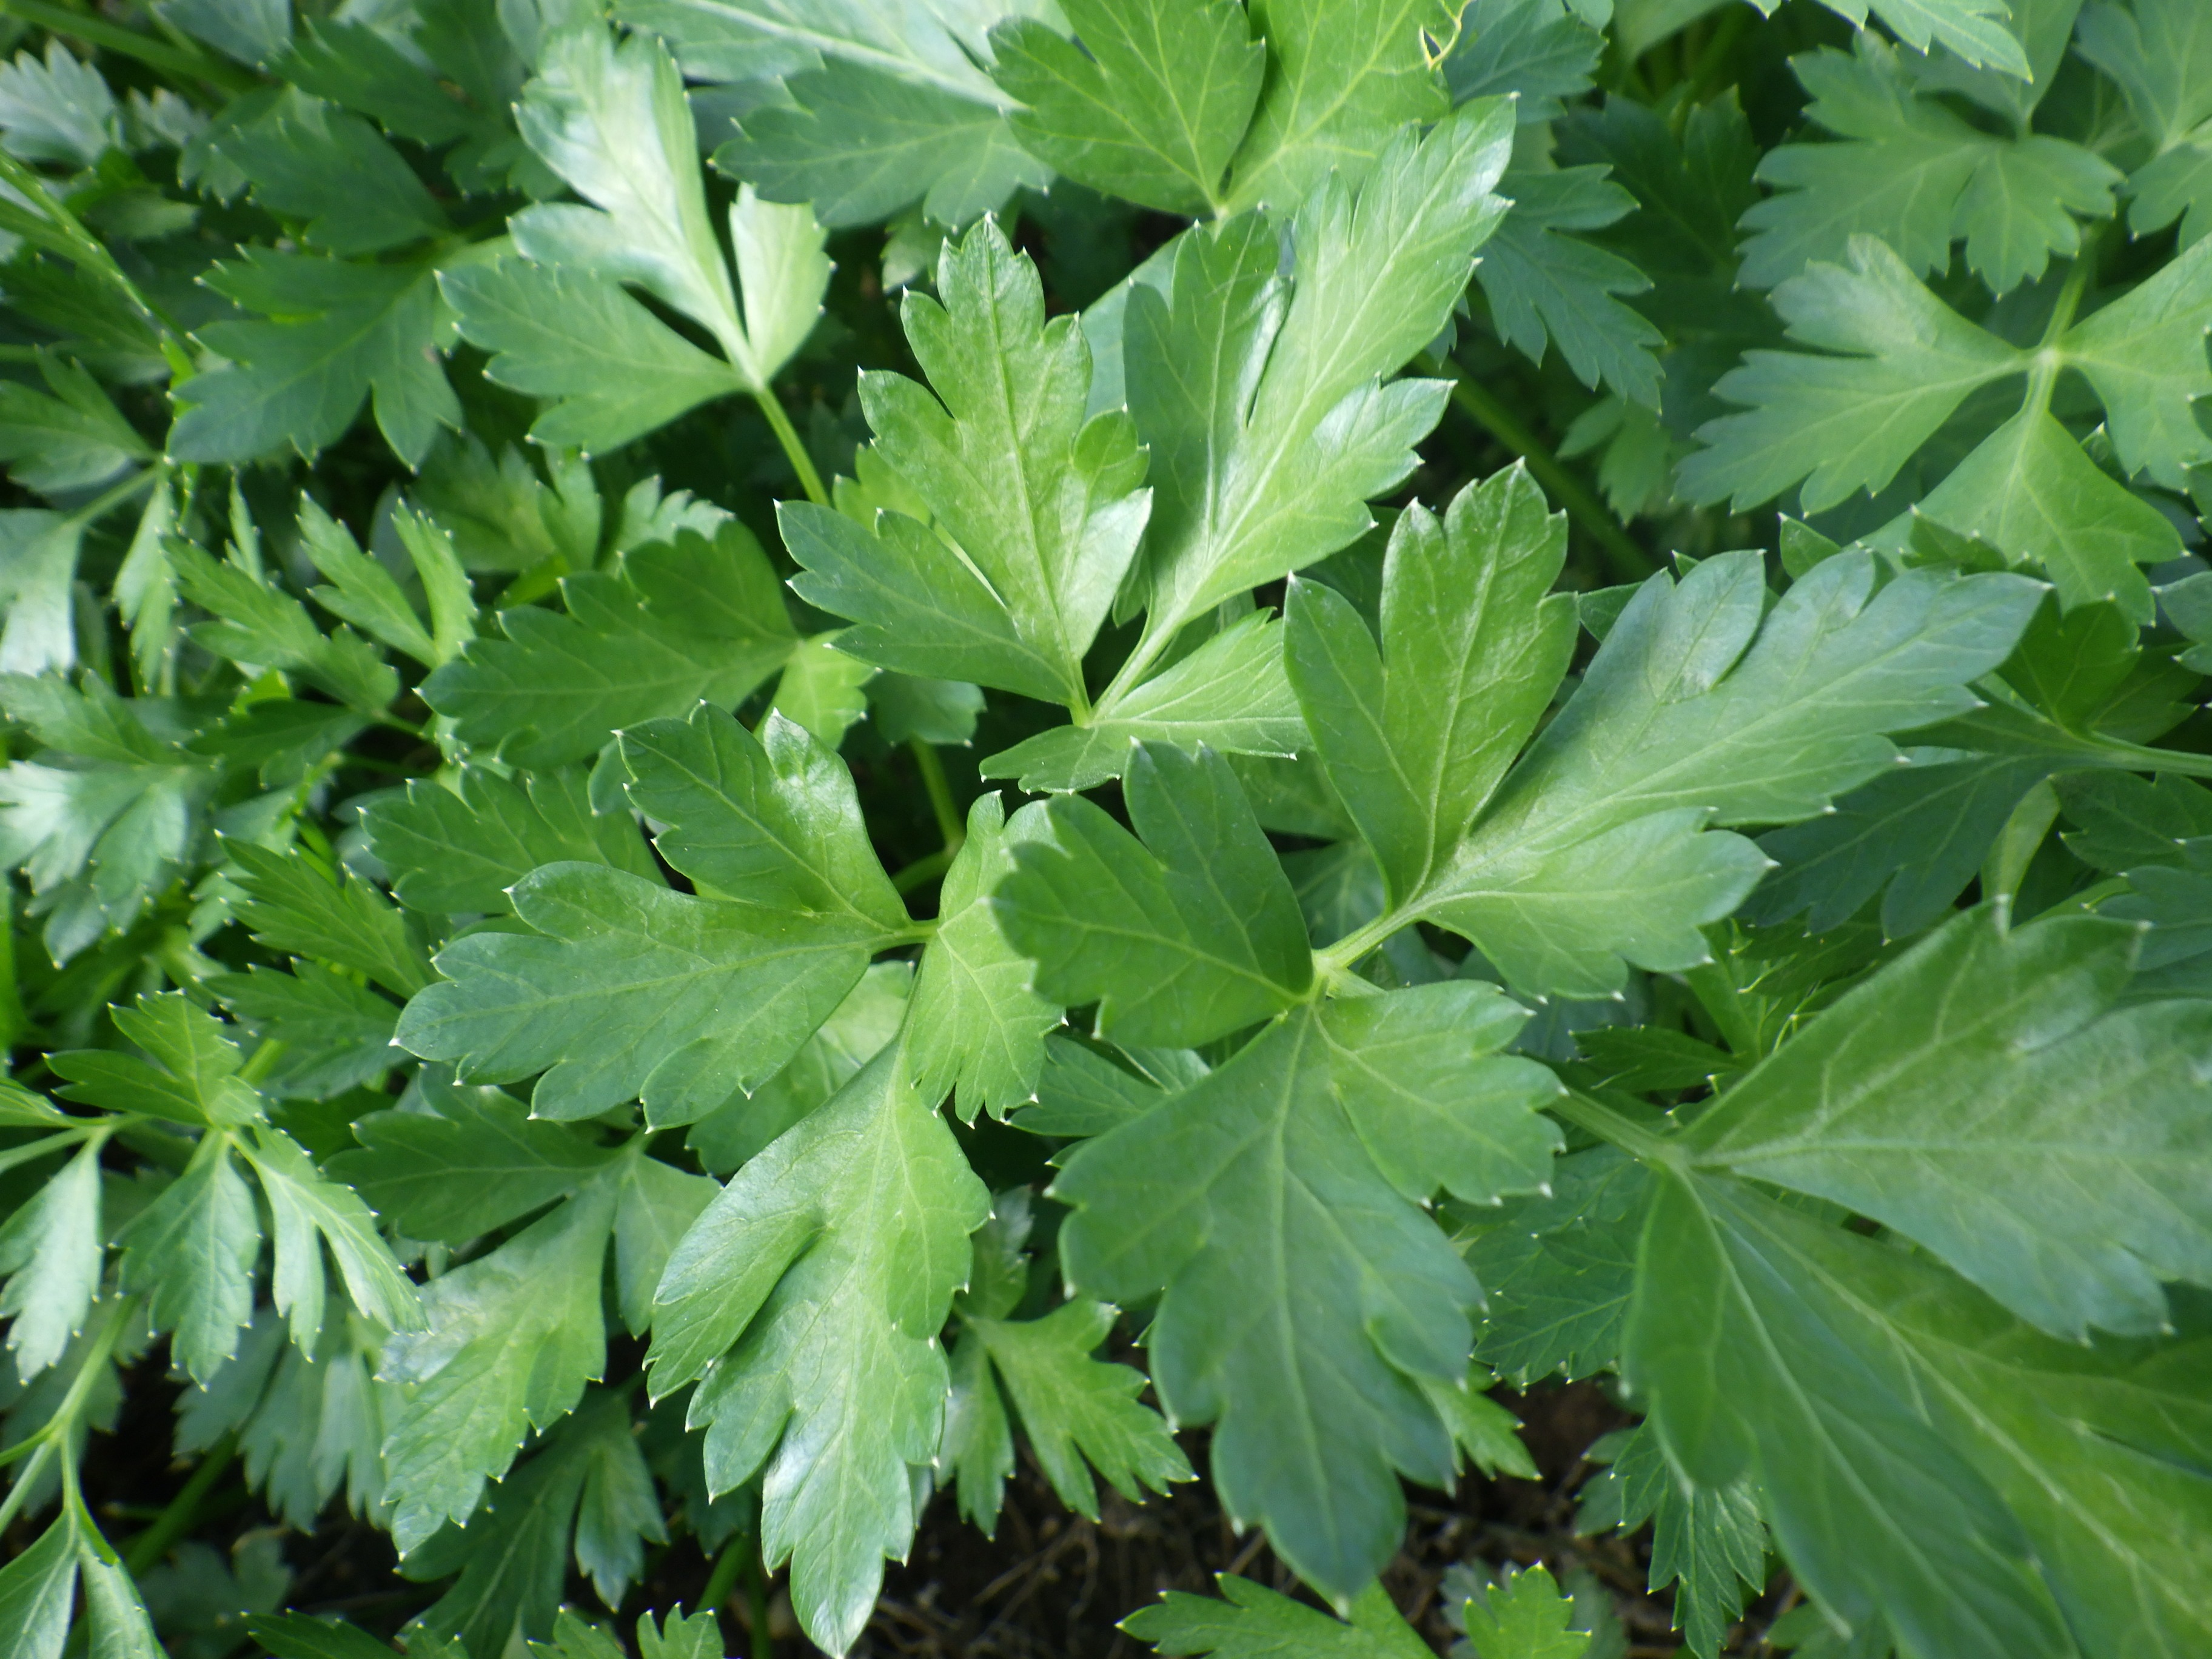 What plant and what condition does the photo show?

parsley, healthy
